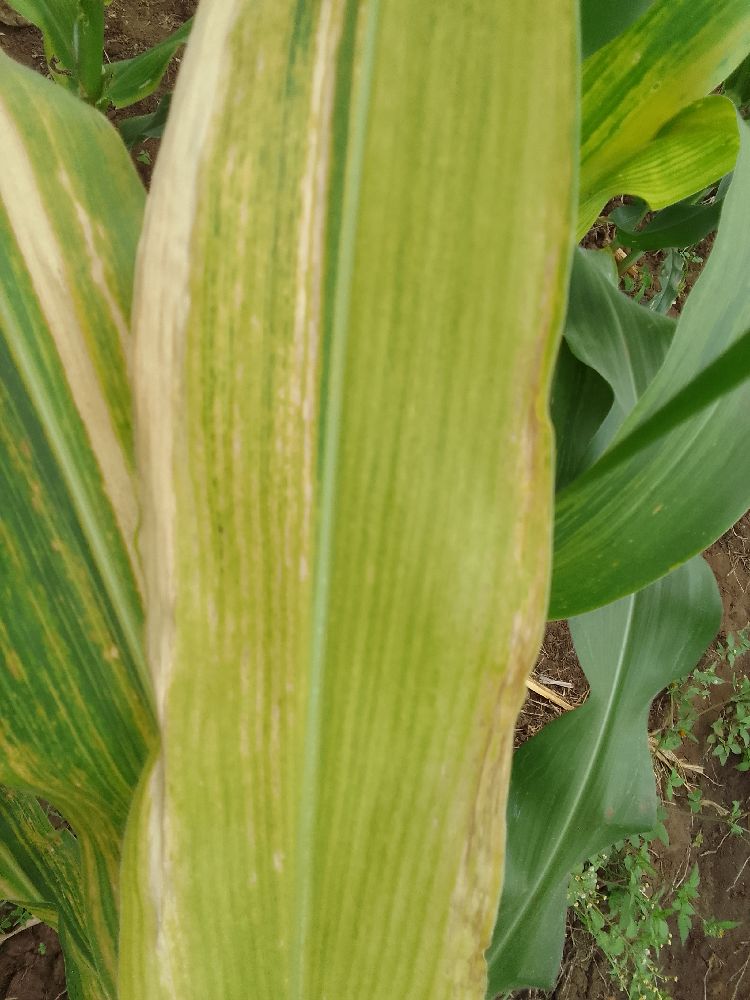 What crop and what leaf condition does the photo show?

maize, maize lethal necrosis
